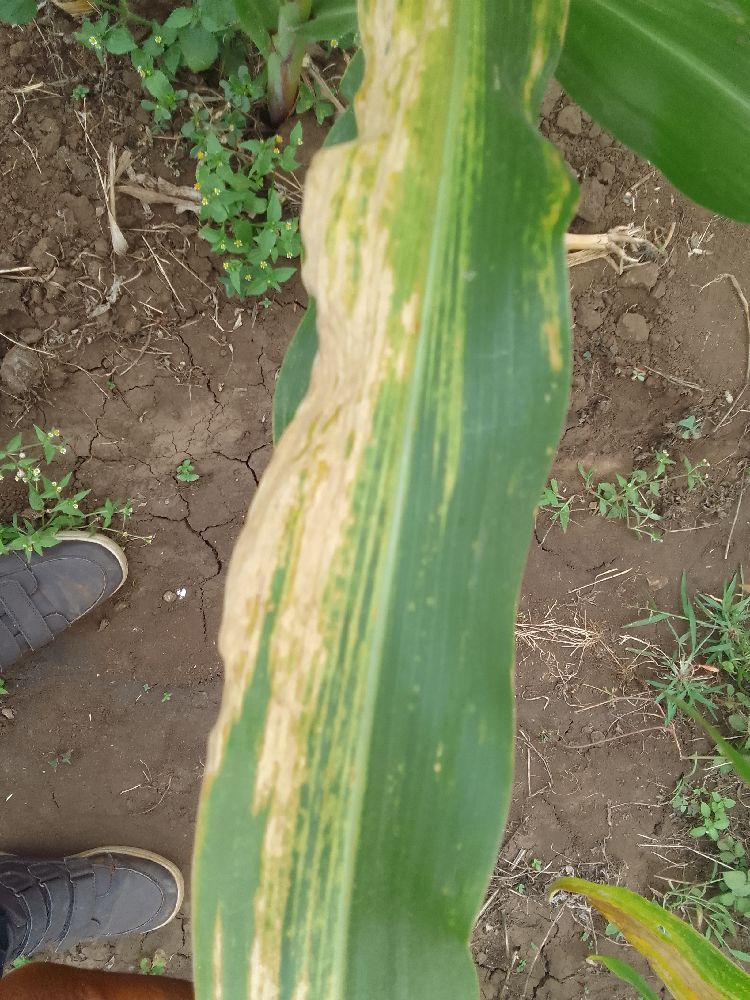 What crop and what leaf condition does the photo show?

maize, maize lethal necrosis
